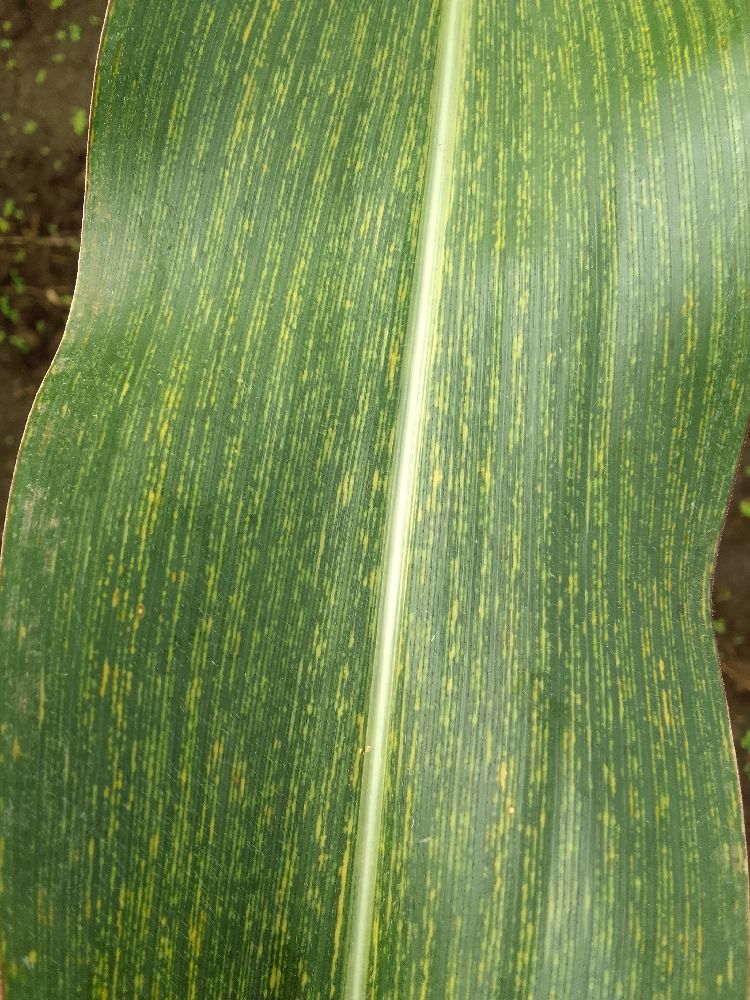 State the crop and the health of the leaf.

maize, maize streak virus
